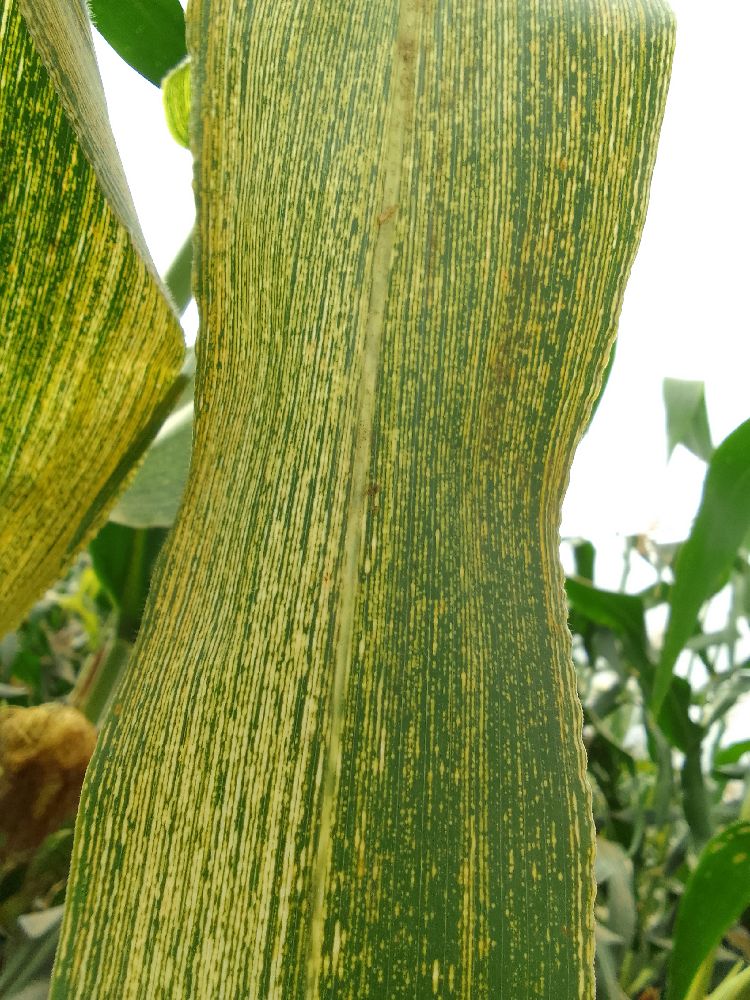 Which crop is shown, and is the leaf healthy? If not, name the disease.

maize, maize streak virus
